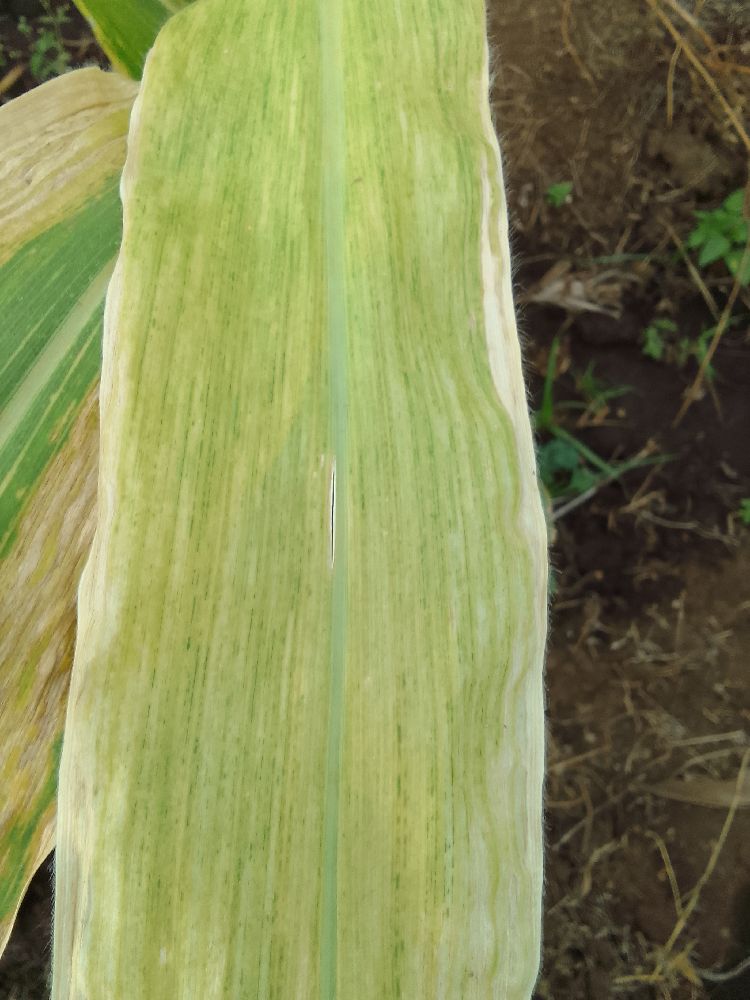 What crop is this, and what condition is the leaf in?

maize, maize lethal necrosis
